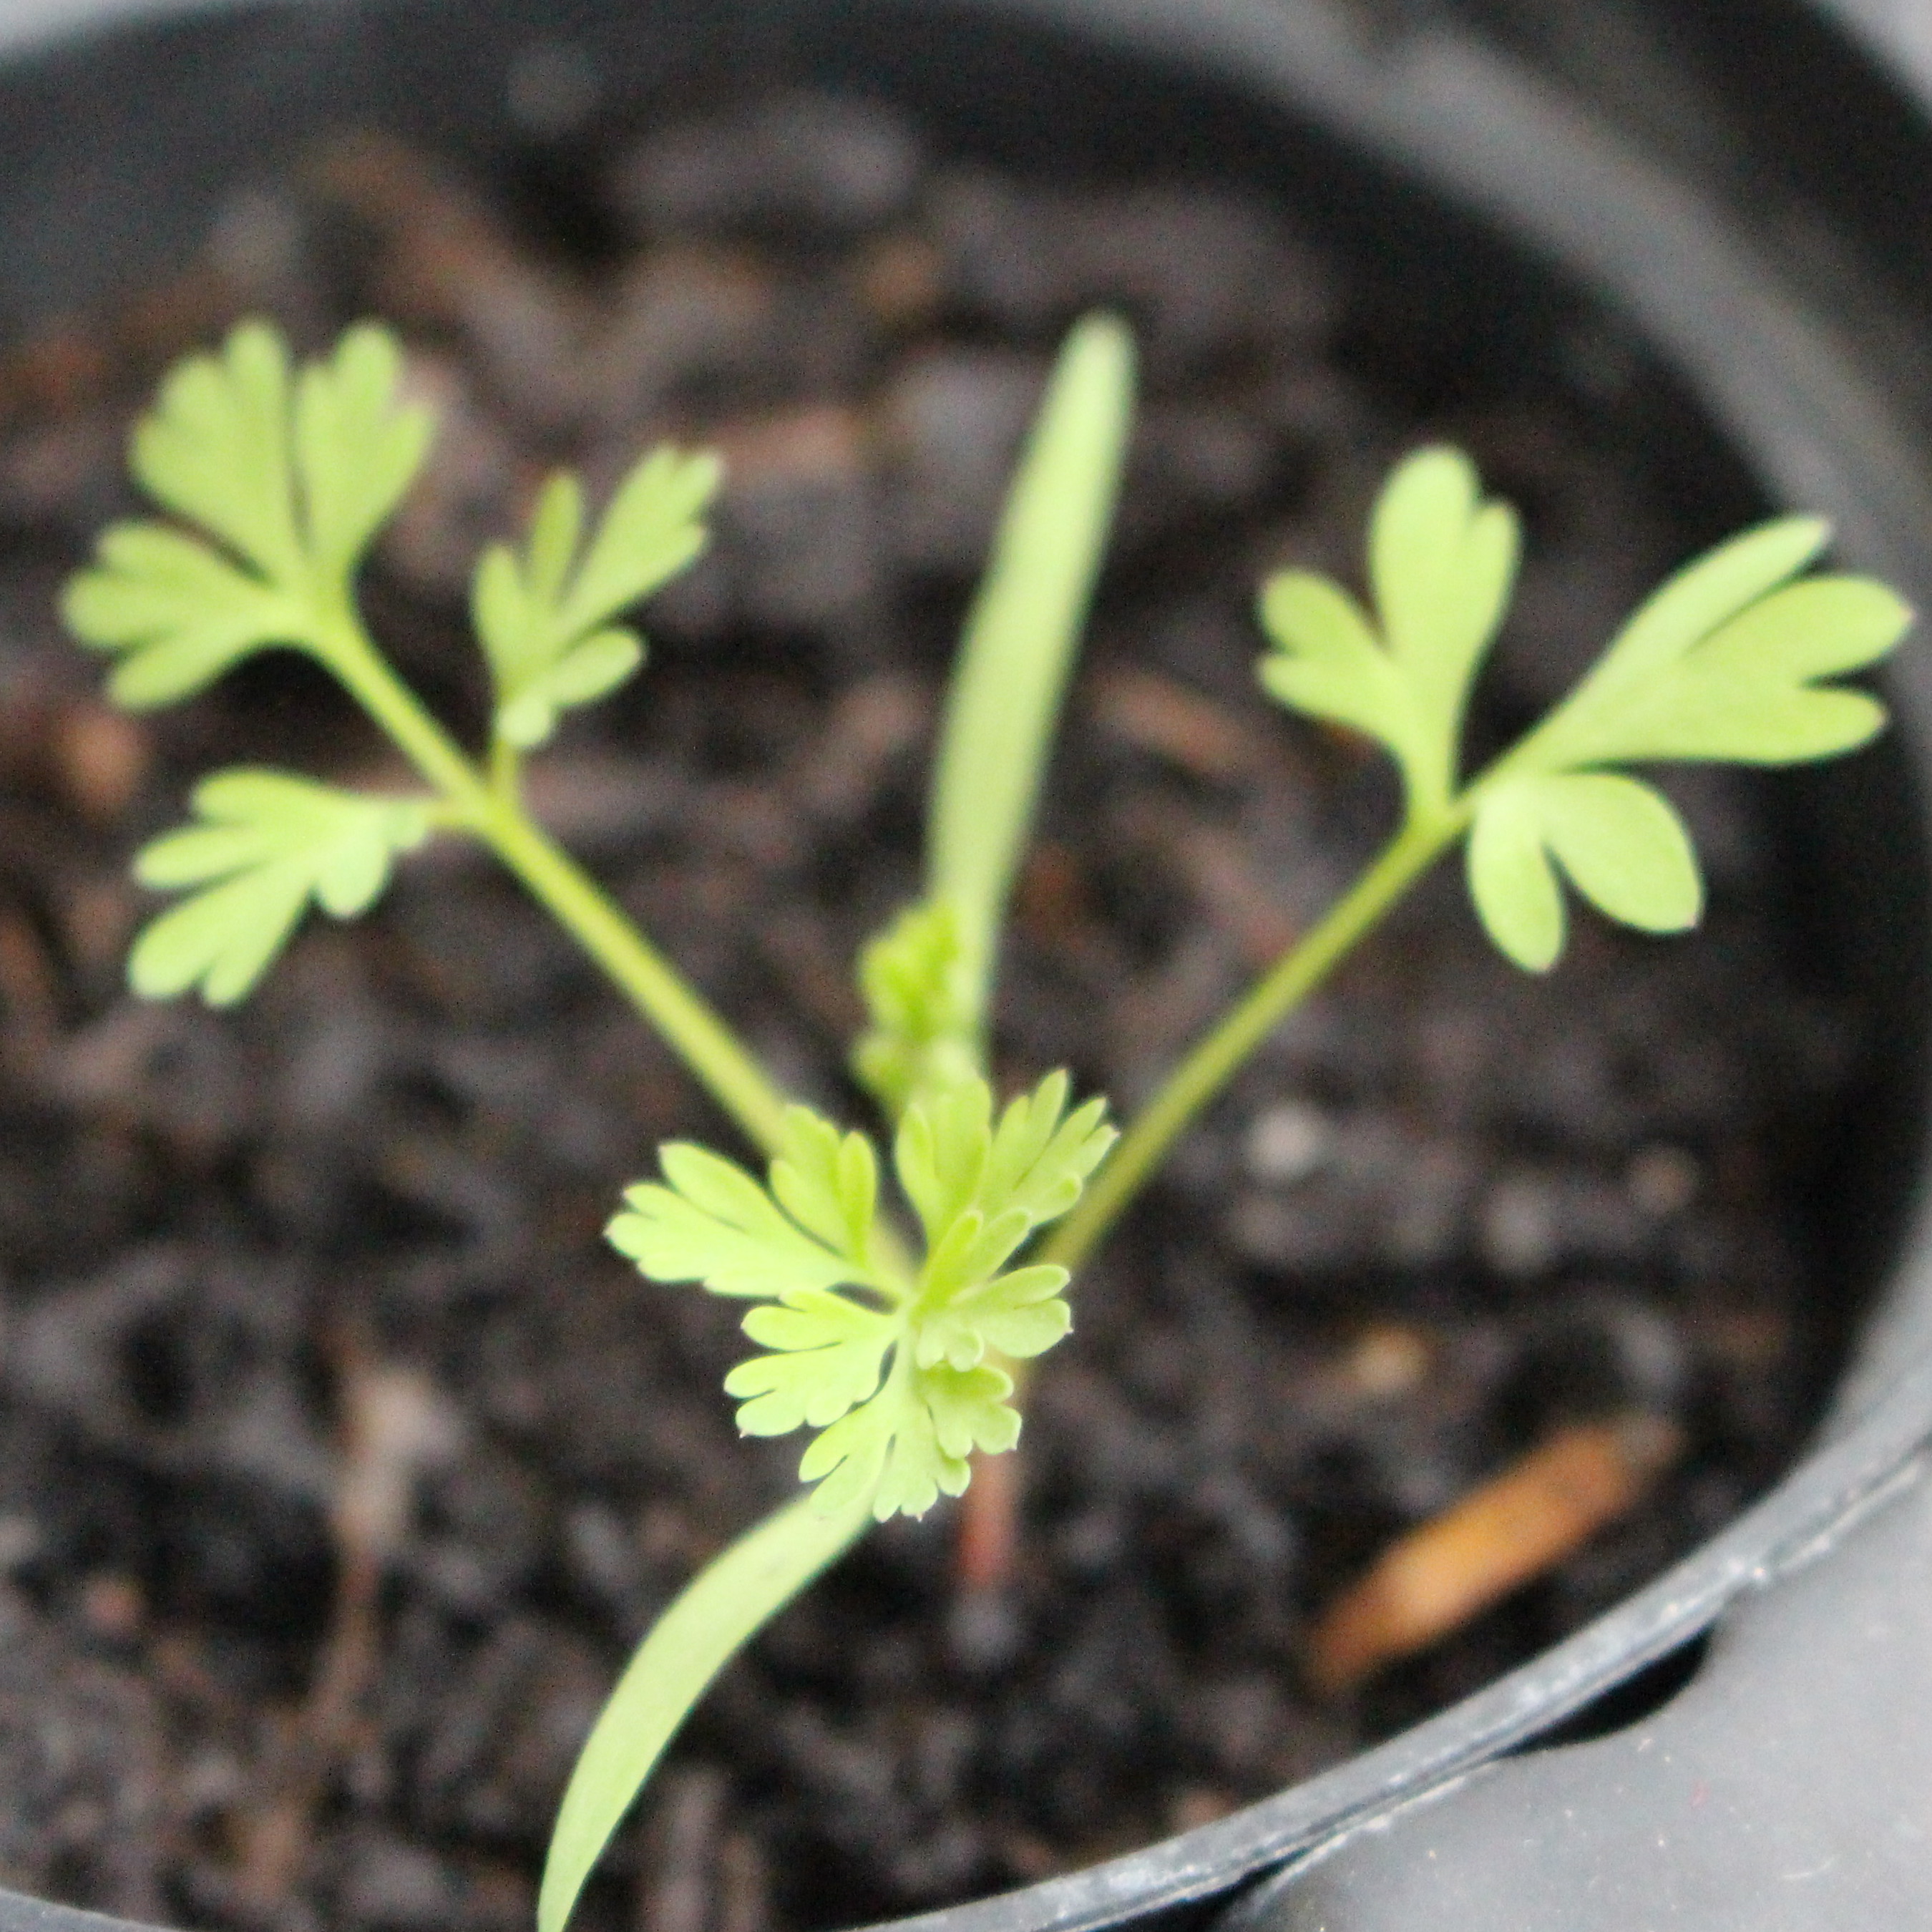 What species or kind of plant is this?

Fumaria officinalis
